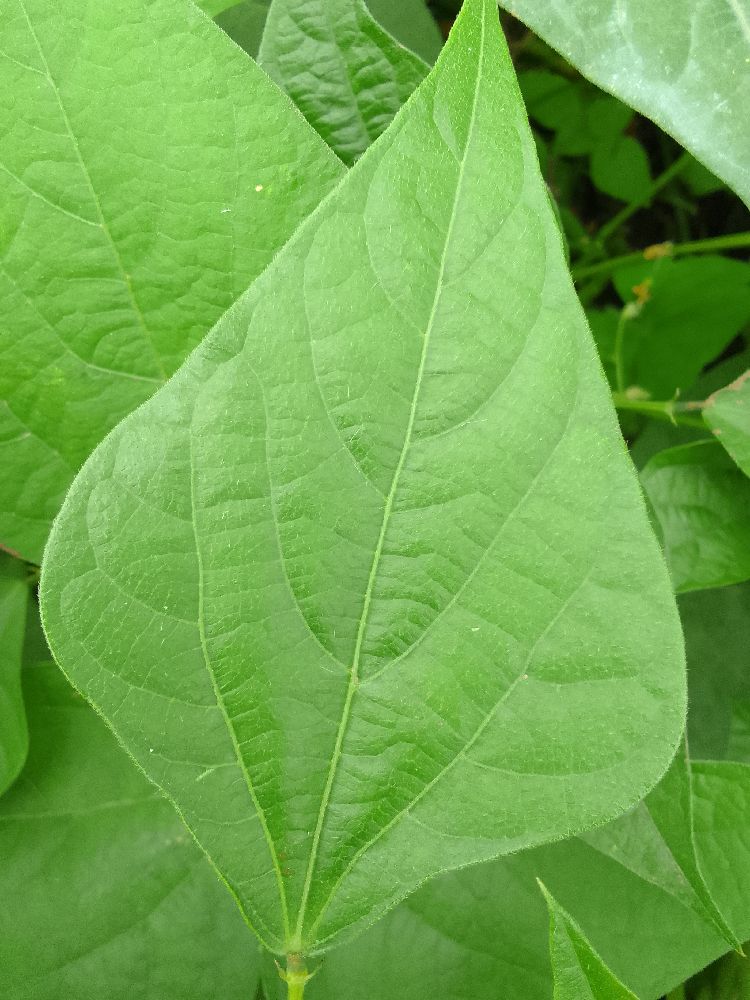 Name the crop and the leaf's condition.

common bean, healthy
